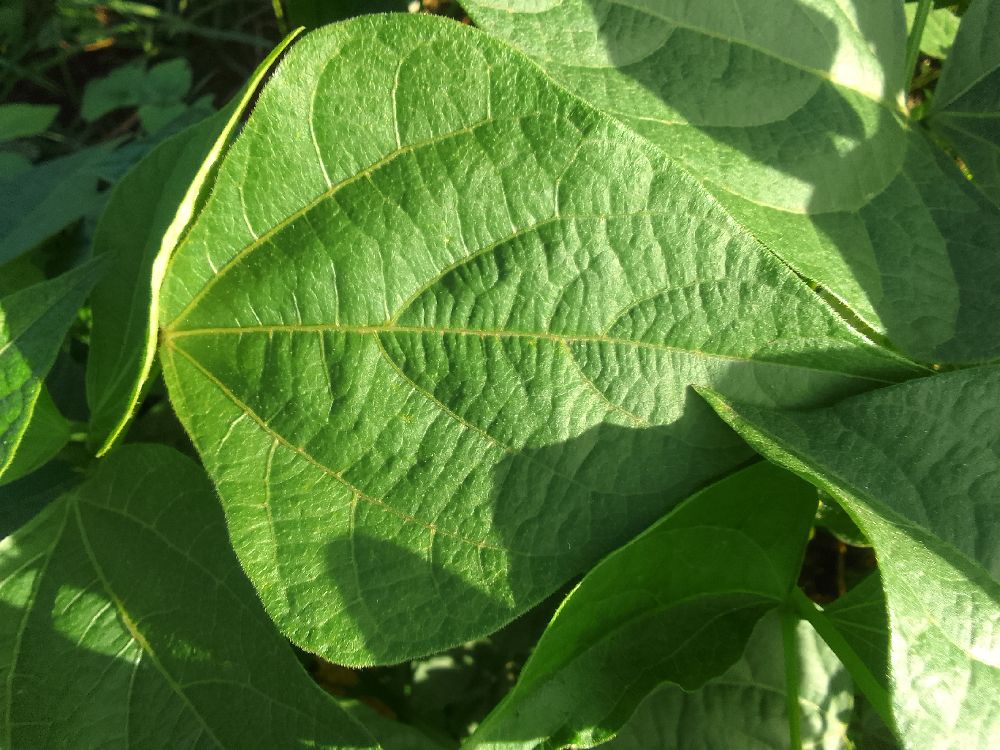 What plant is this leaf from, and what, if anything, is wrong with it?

common bean, healthy
